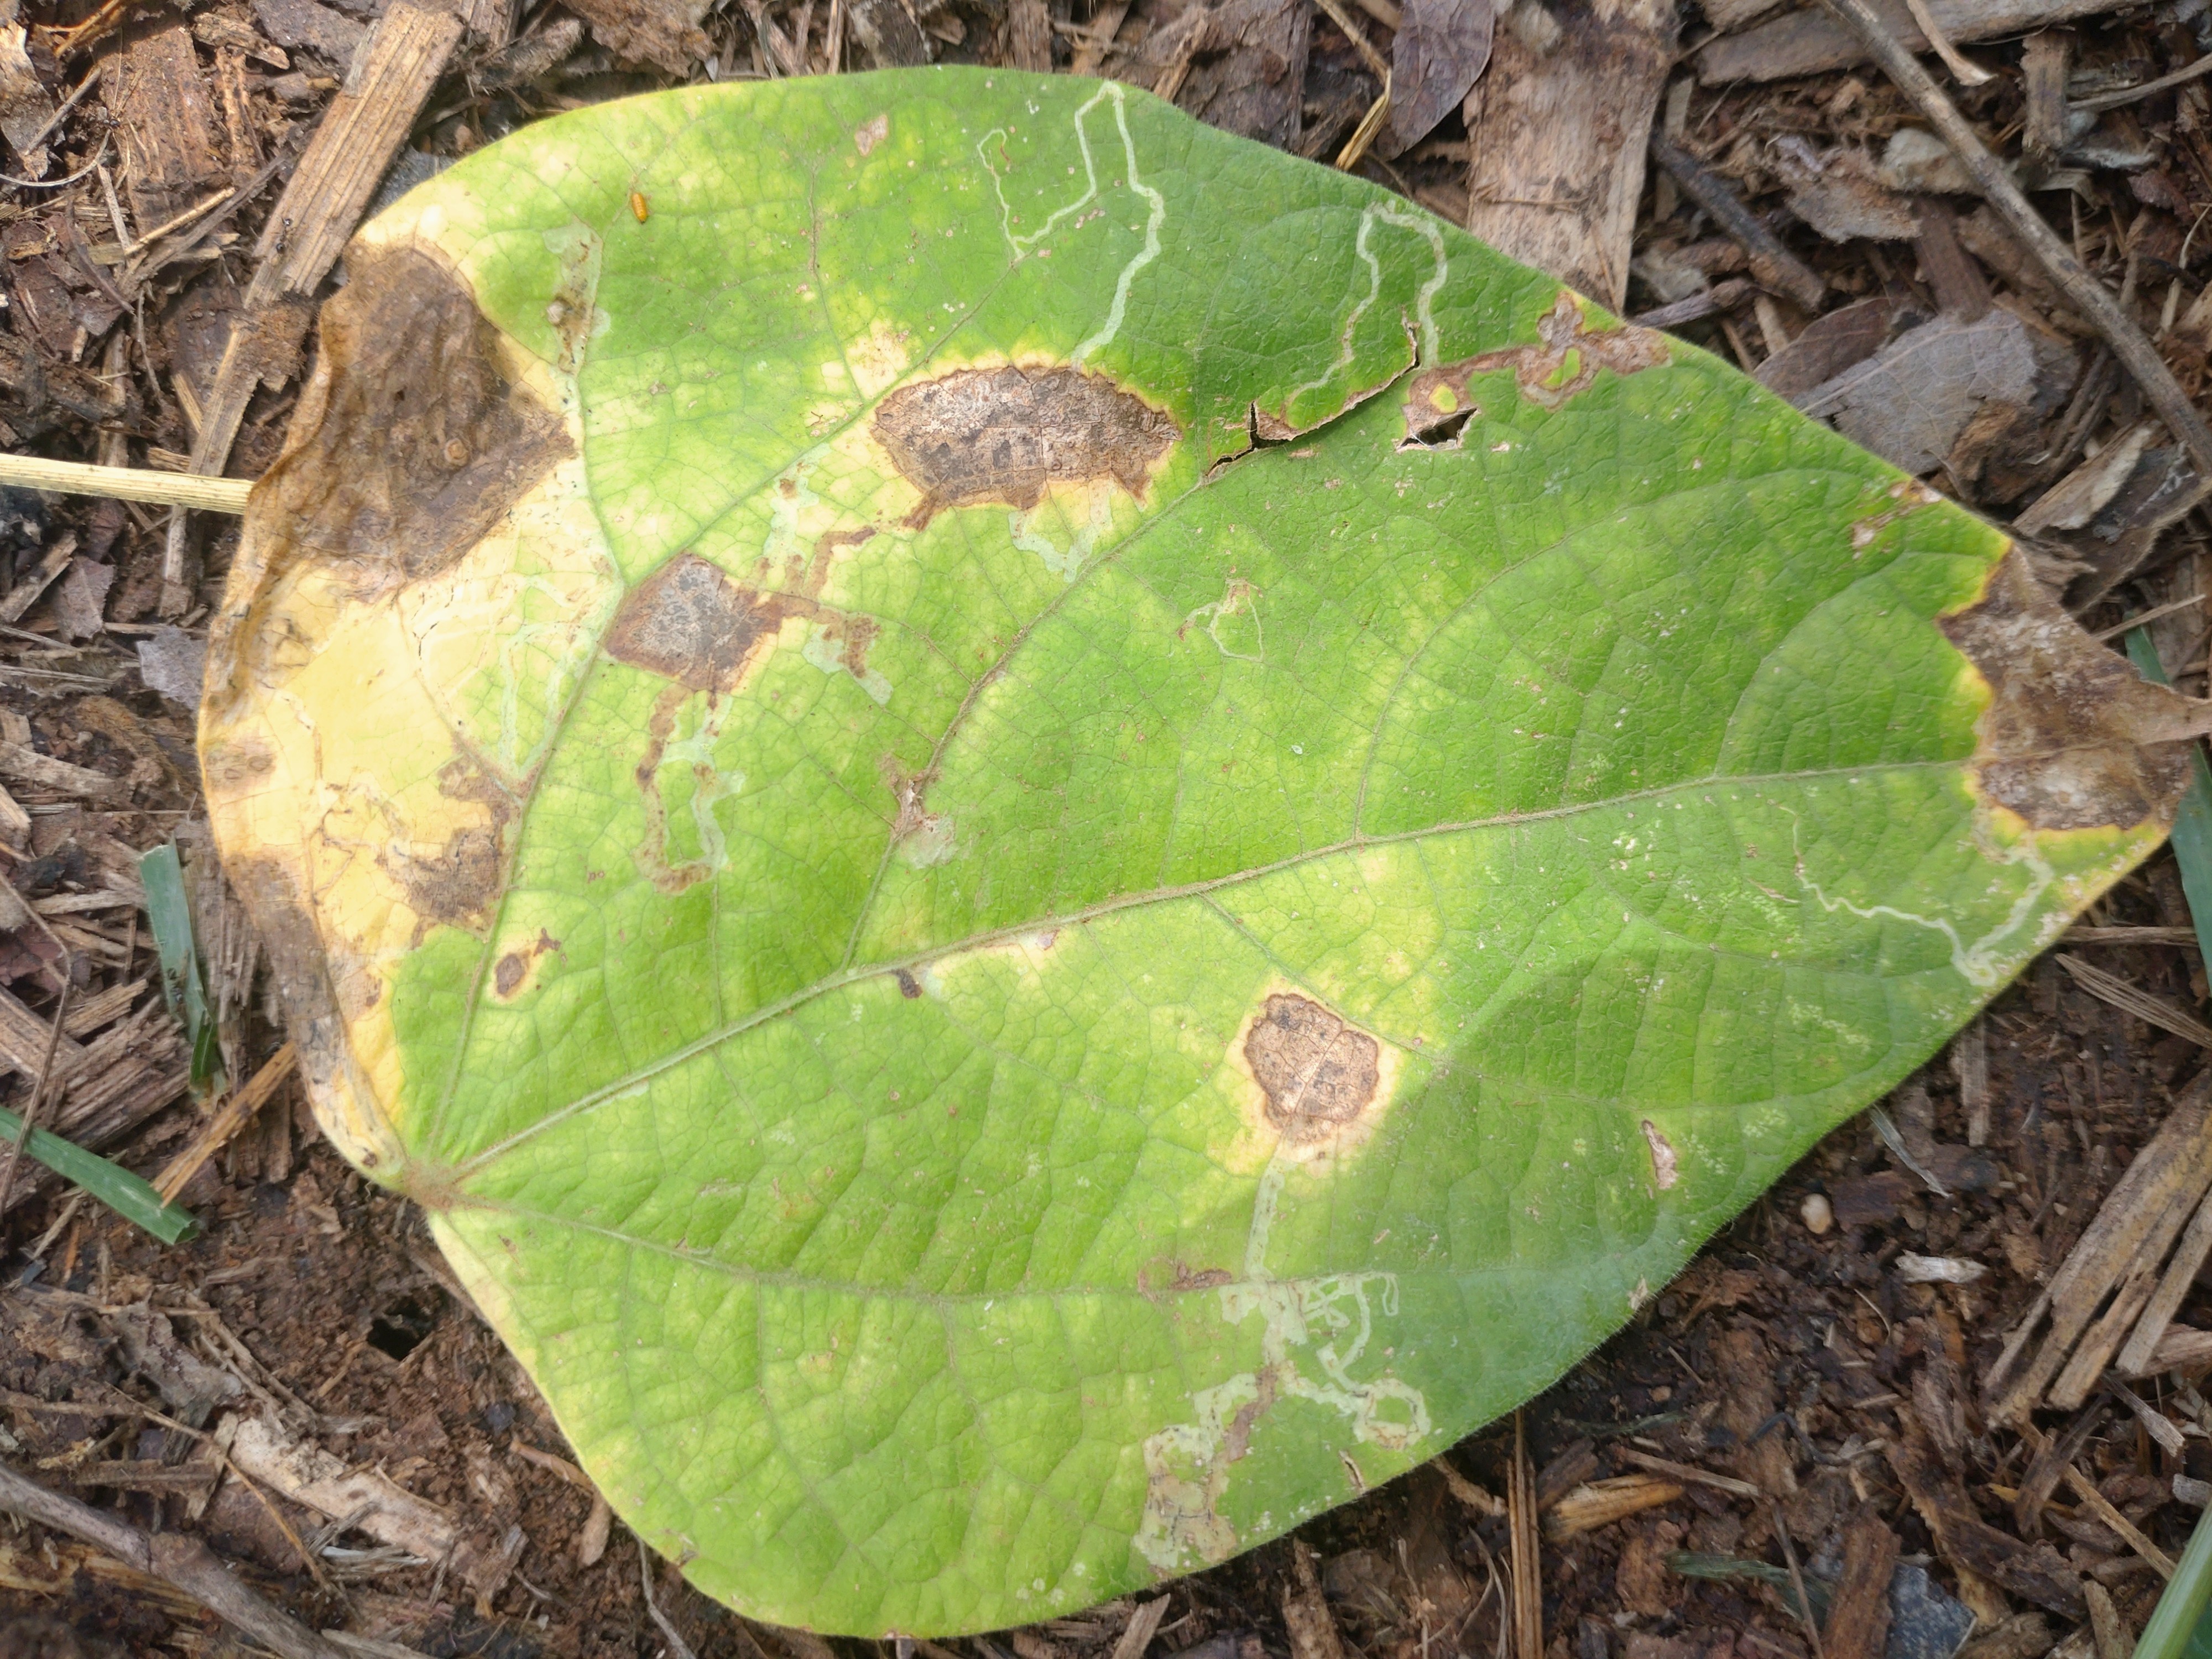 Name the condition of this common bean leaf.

anthracnose
